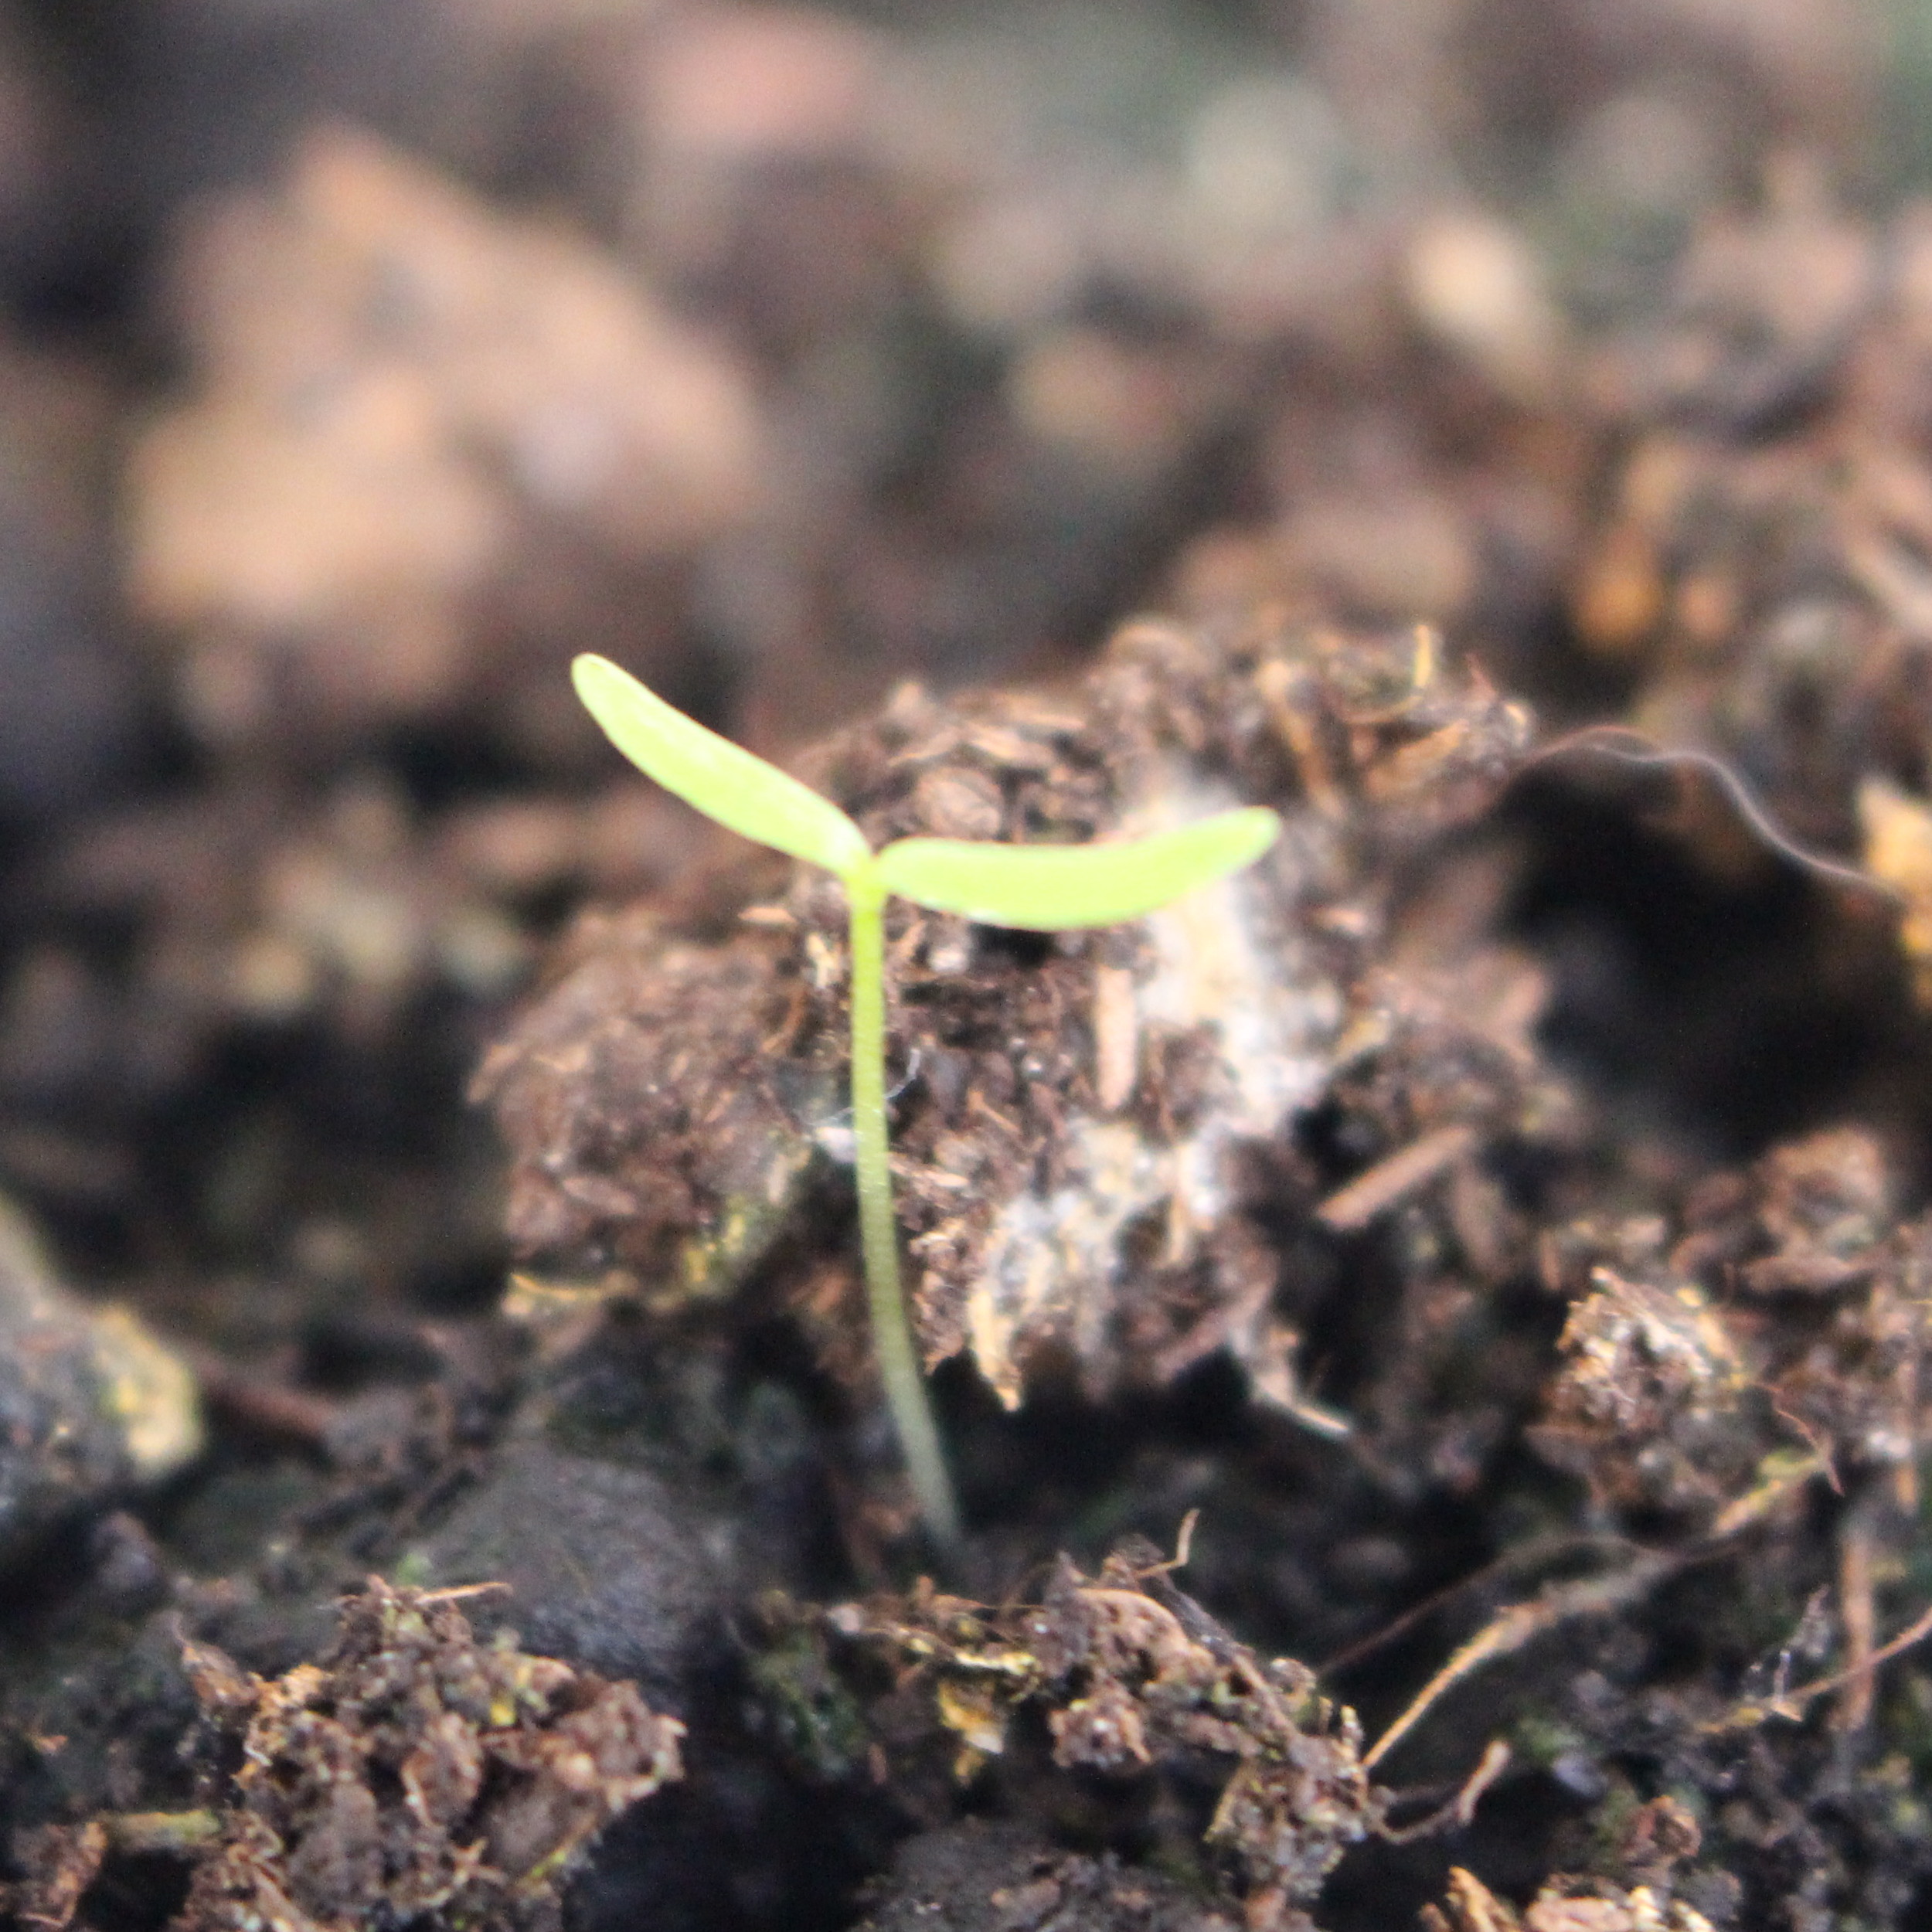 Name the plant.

Papaver rhoeas
